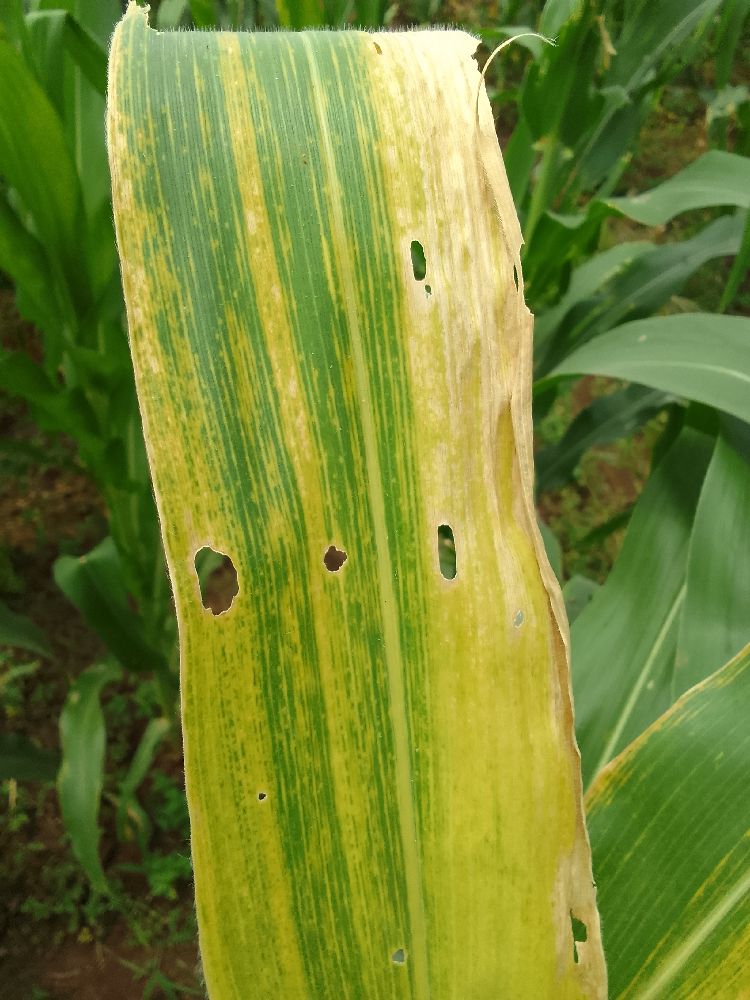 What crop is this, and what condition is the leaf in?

maize, maize lethal necrosis
